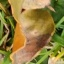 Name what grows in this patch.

grass
